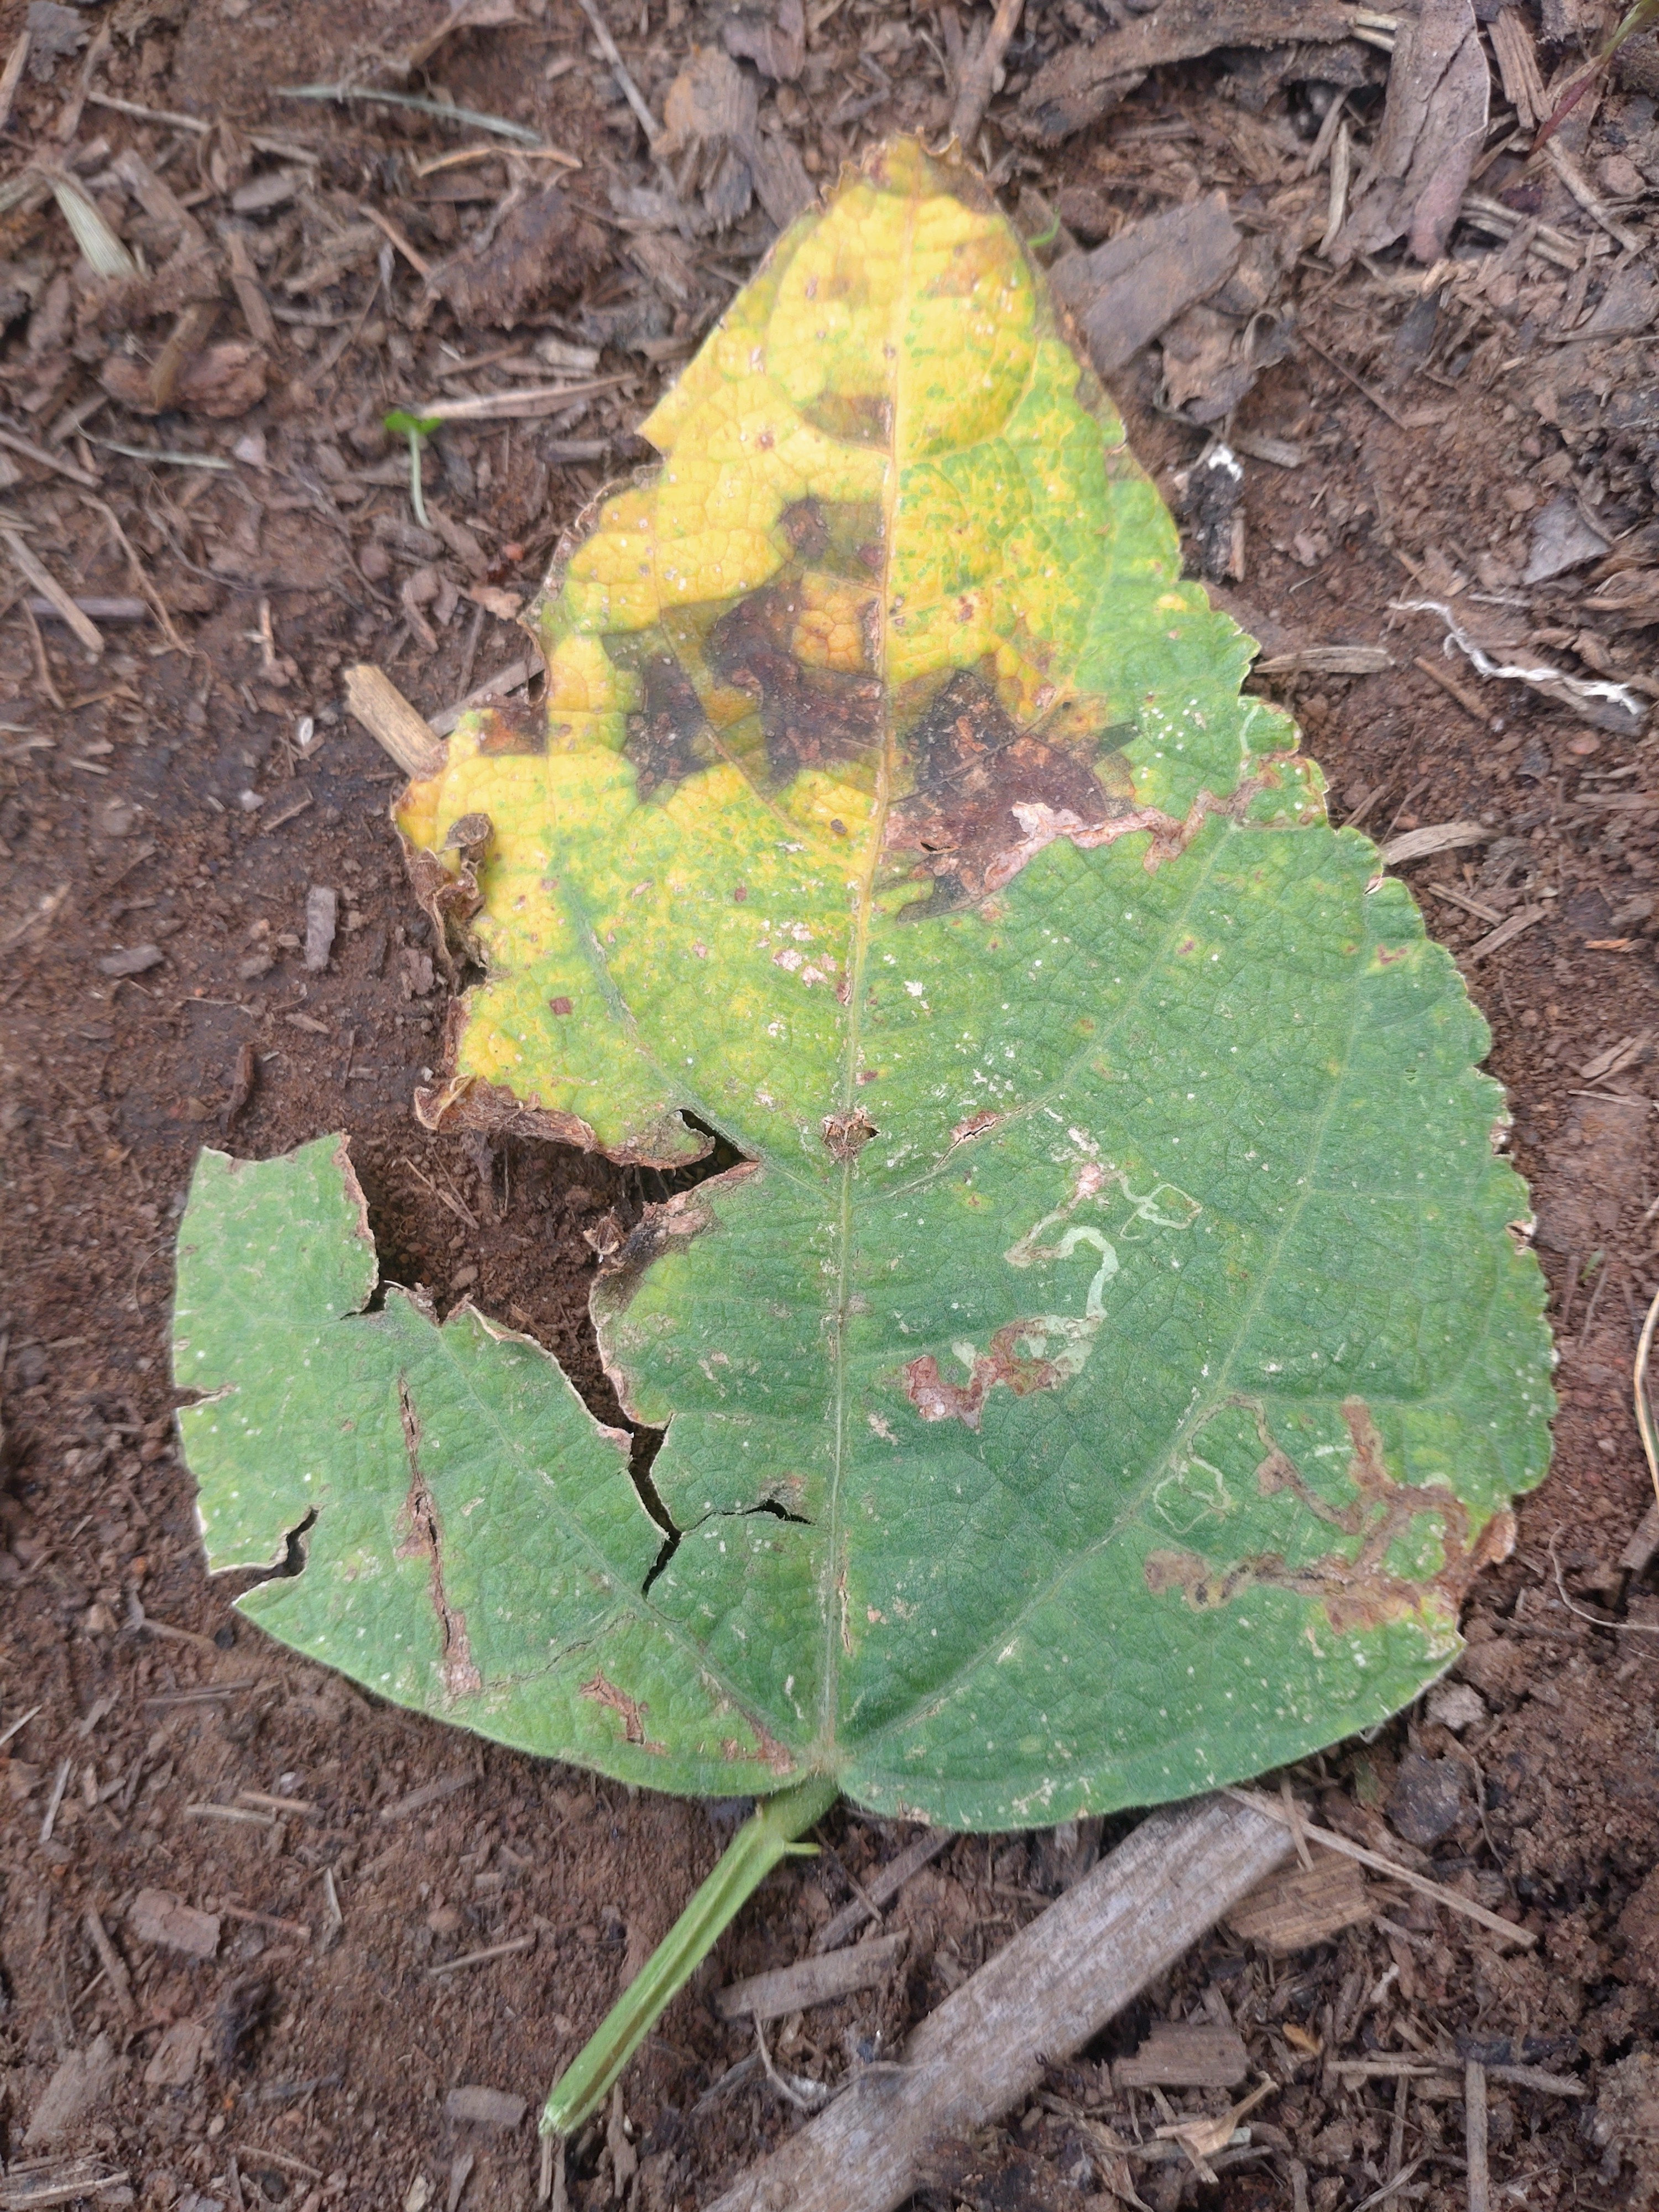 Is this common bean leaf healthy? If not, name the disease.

rust
